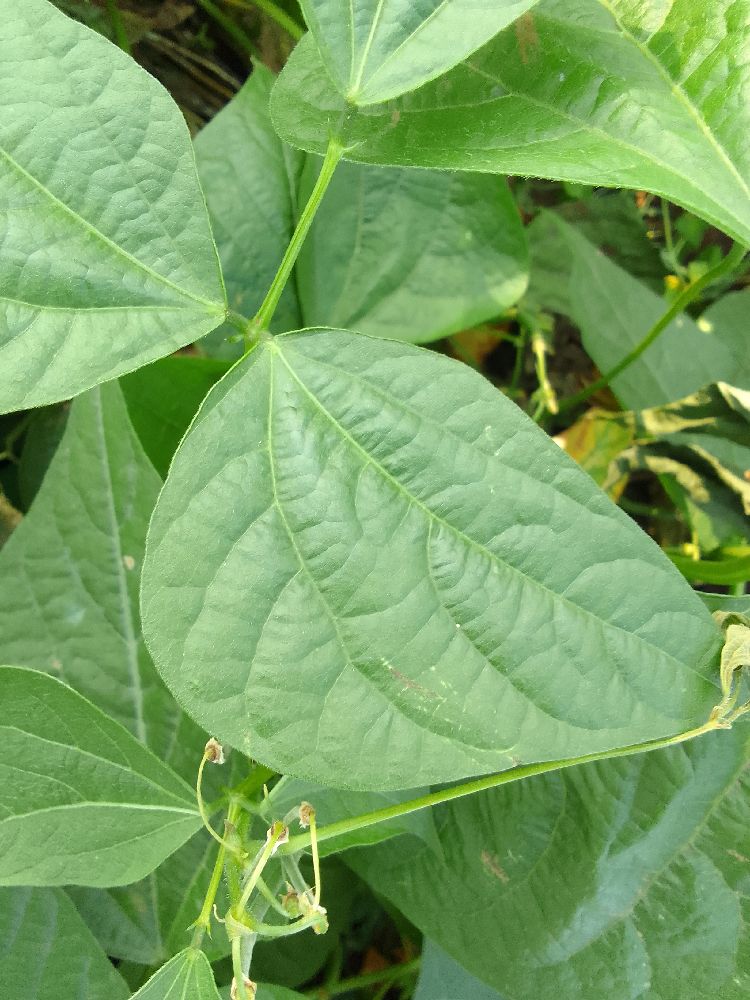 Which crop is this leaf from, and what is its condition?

common bean, healthy
